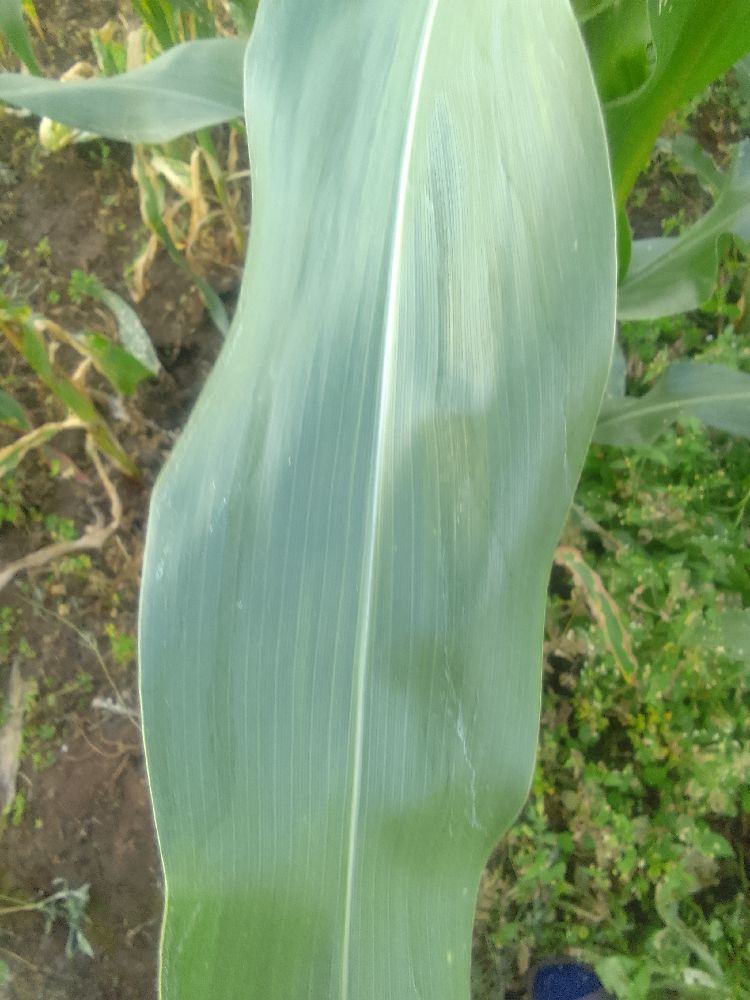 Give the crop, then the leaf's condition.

maize, healthy
